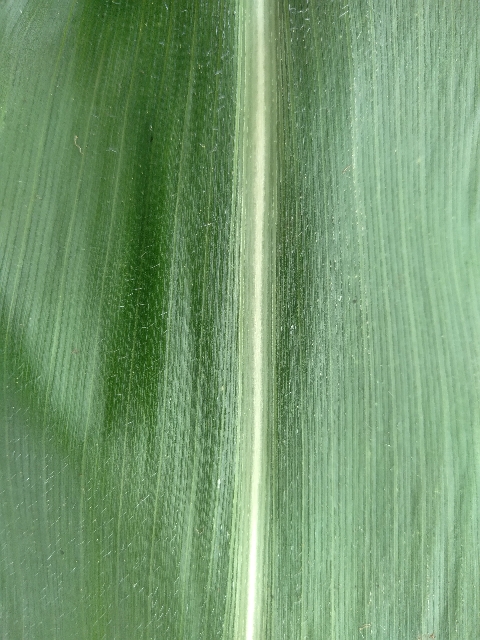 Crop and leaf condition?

maize, healthy
